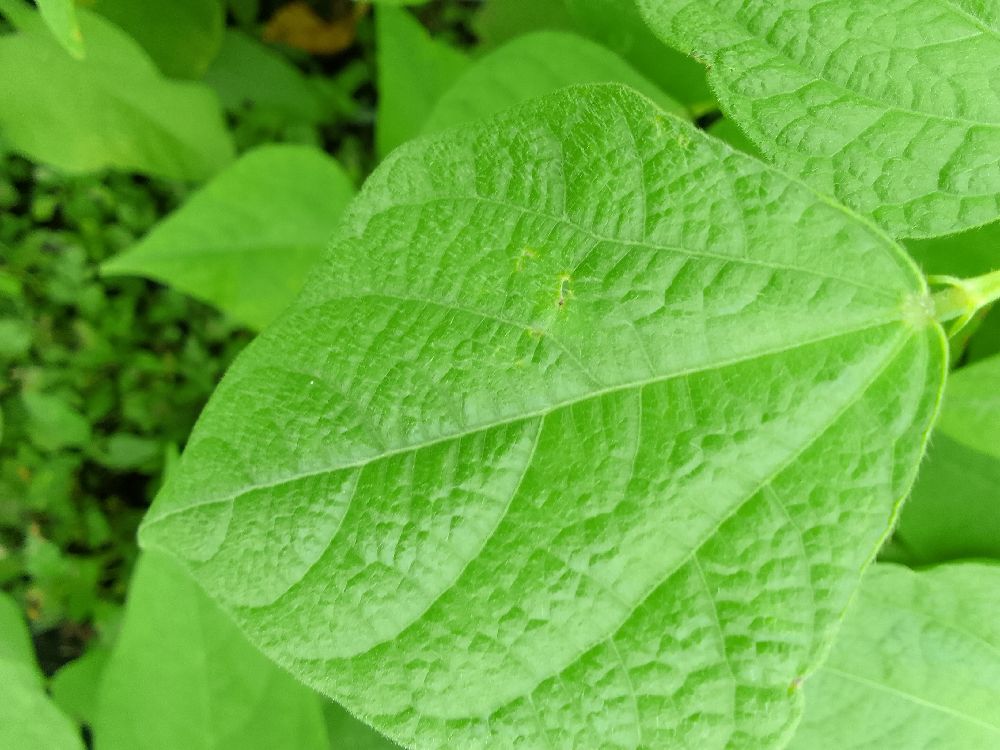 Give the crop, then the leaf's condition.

common bean, healthy
